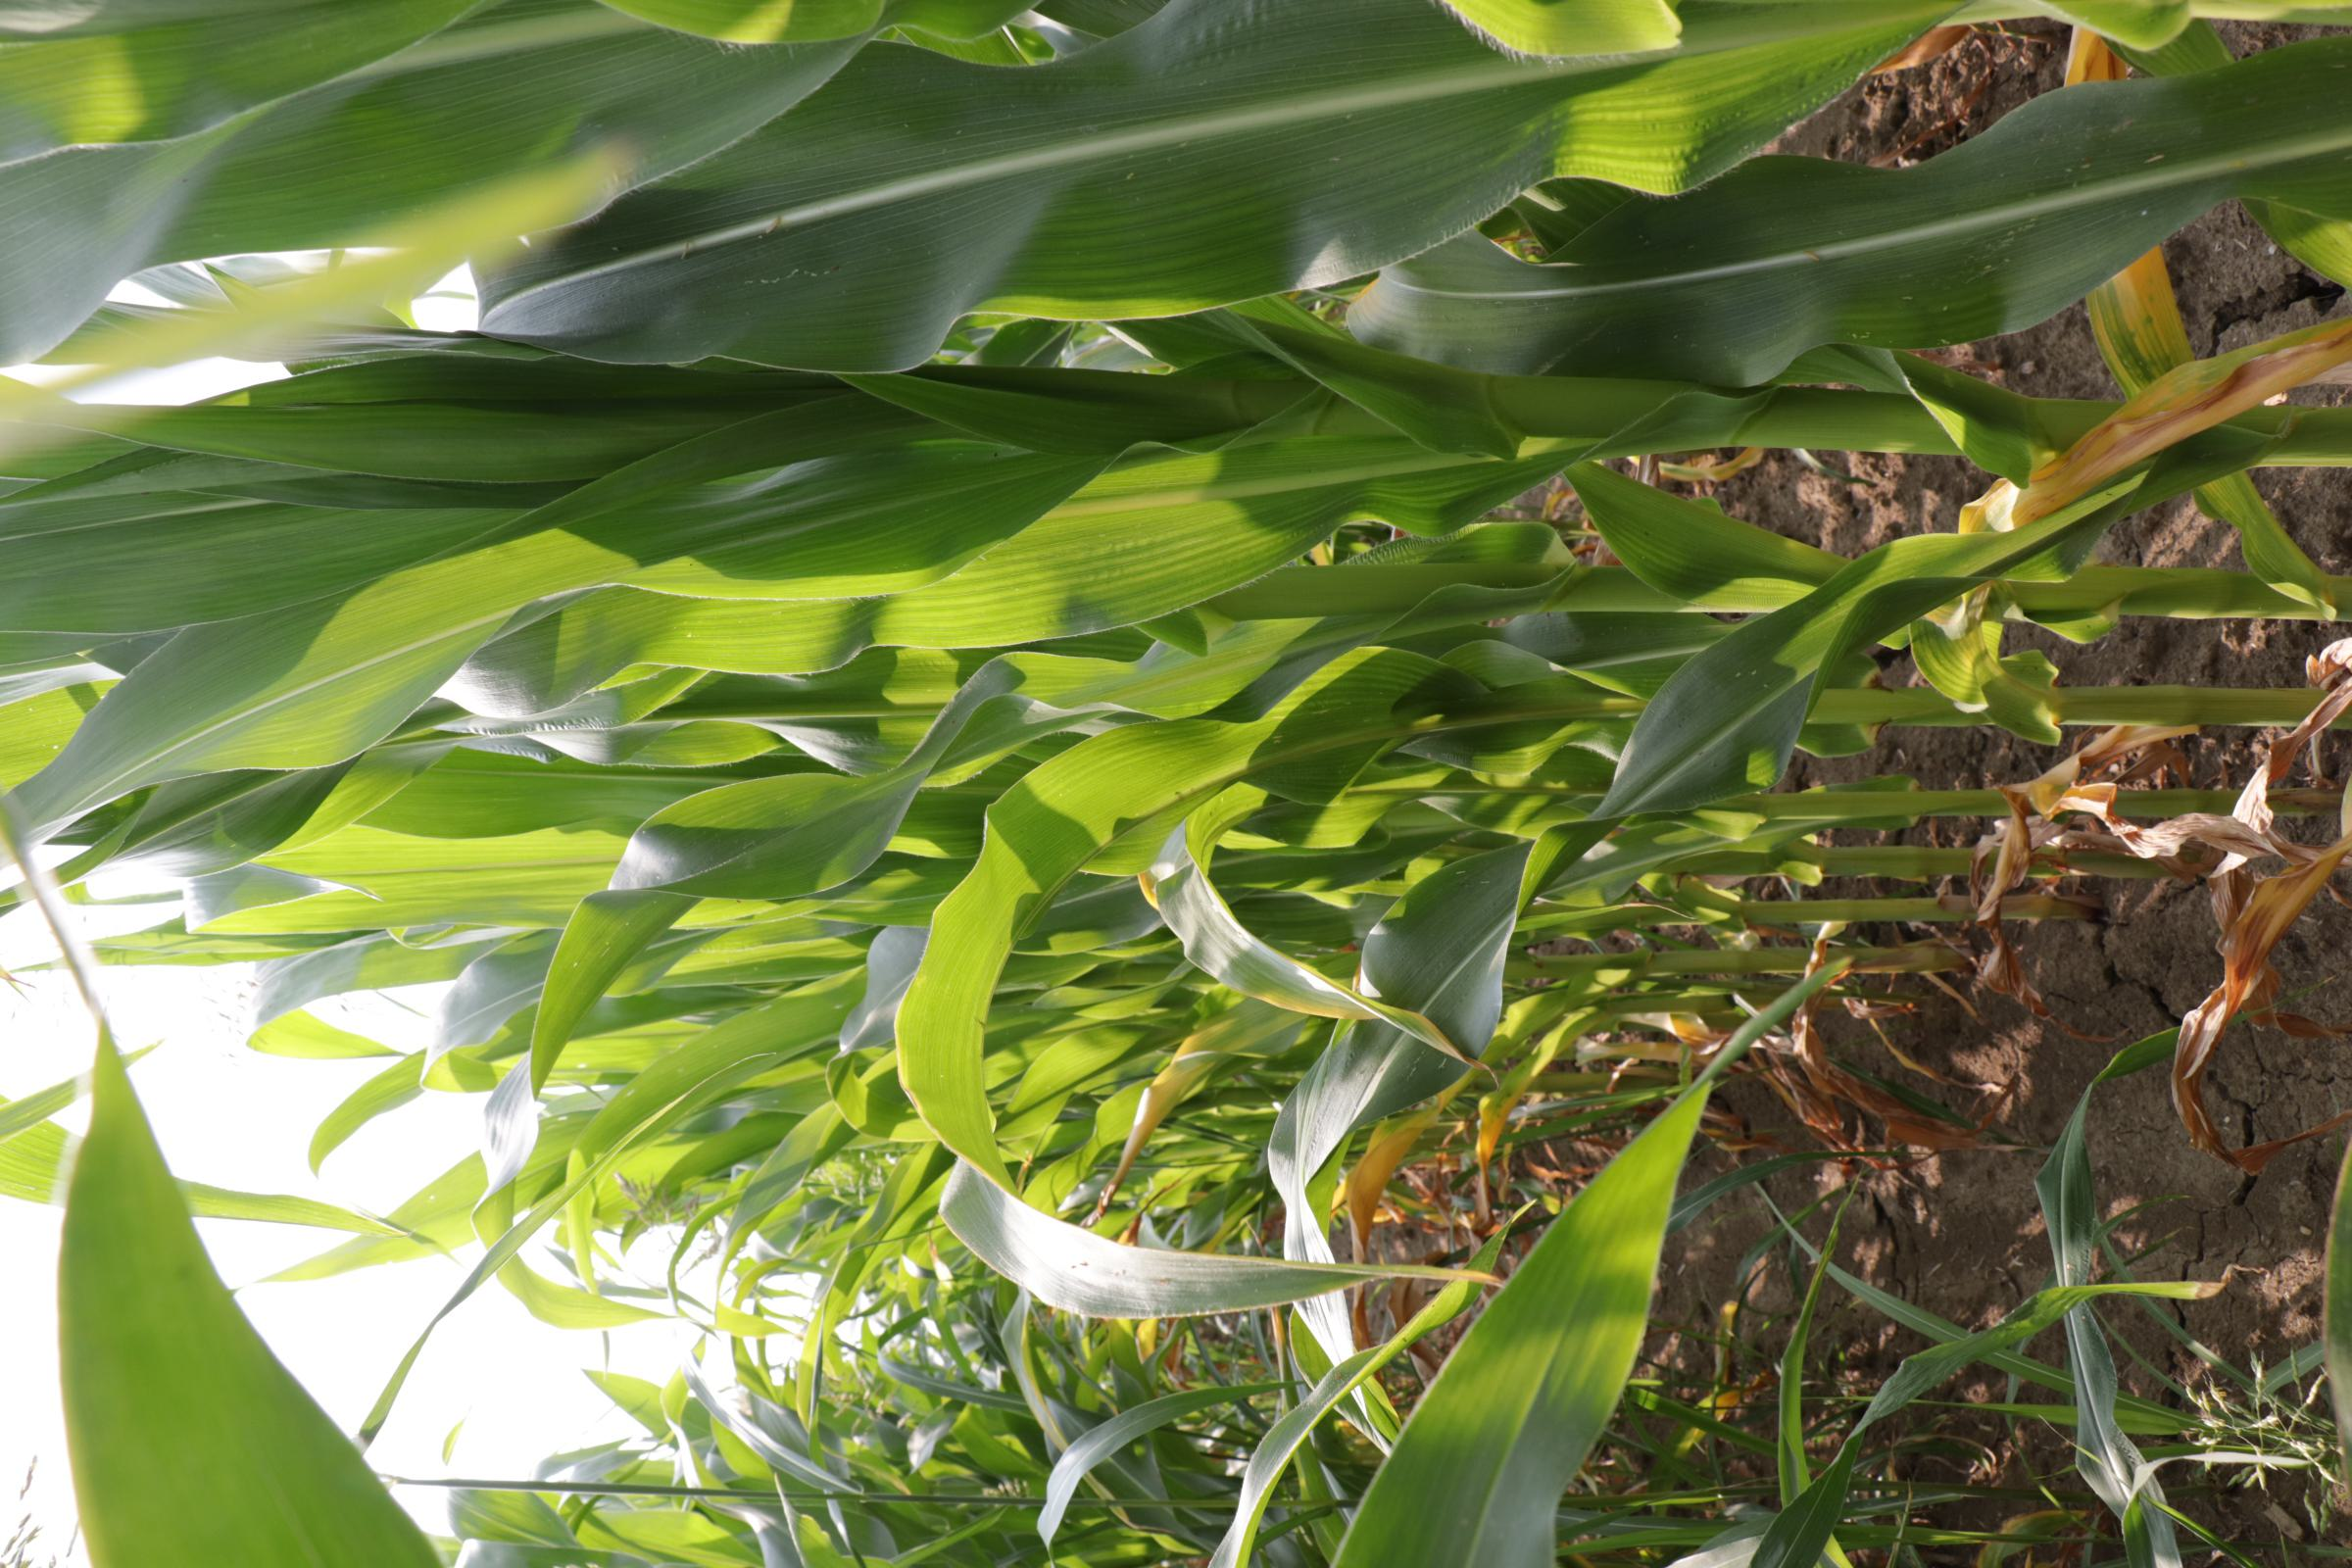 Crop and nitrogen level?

maize, full nitrogen fertilisation
